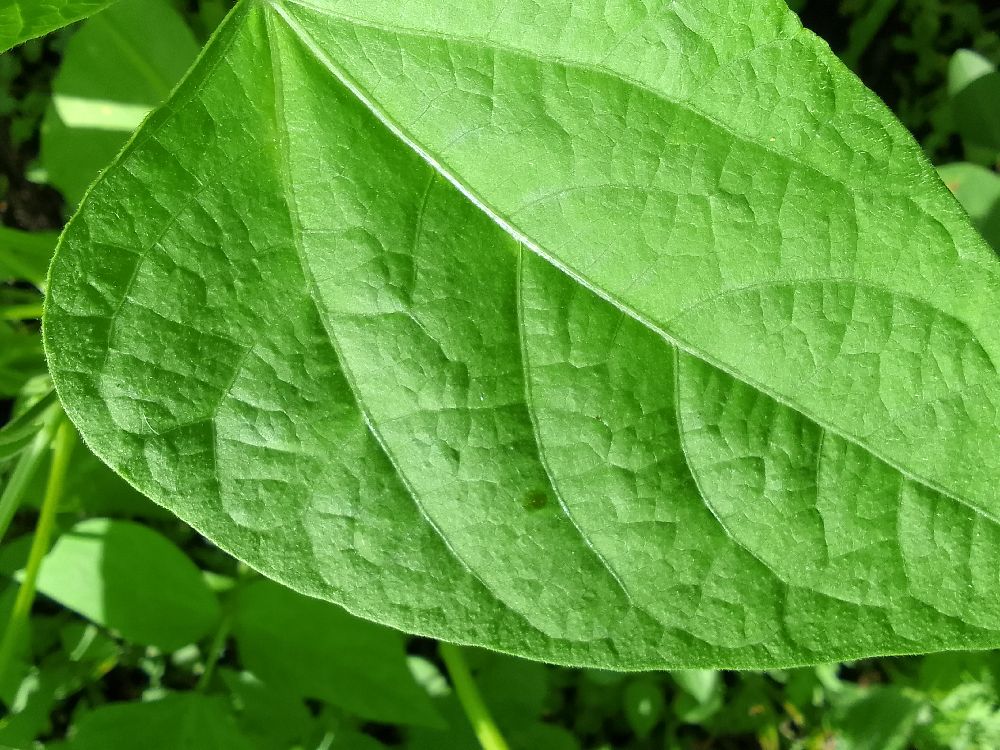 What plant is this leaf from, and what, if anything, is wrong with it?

common bean, healthy
